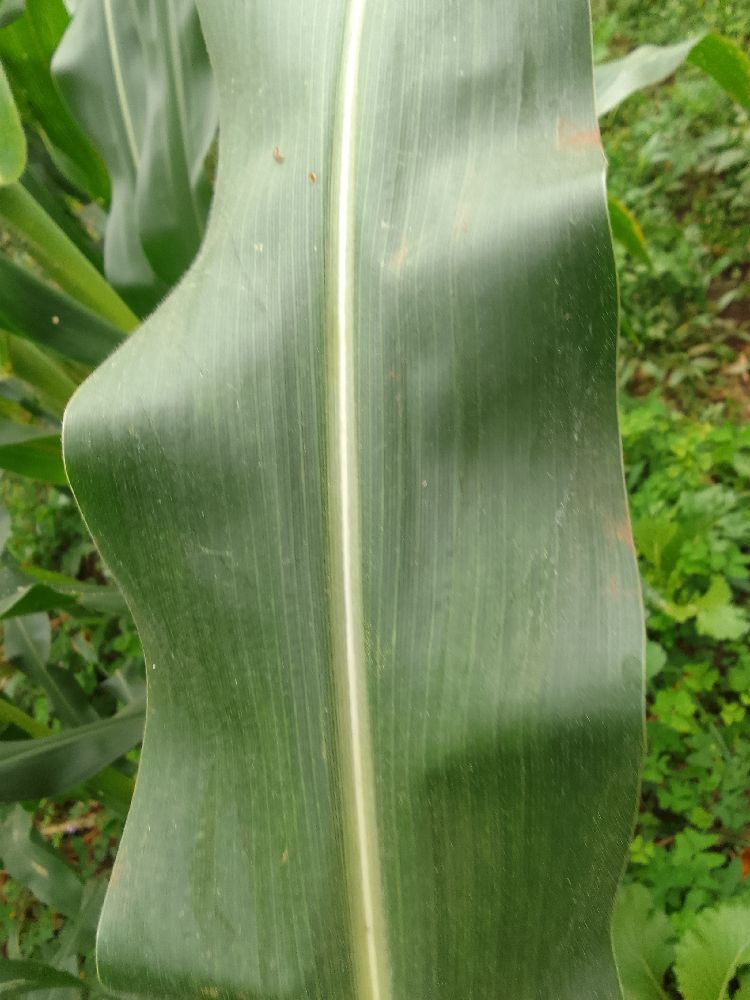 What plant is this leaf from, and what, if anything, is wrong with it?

maize, healthy
